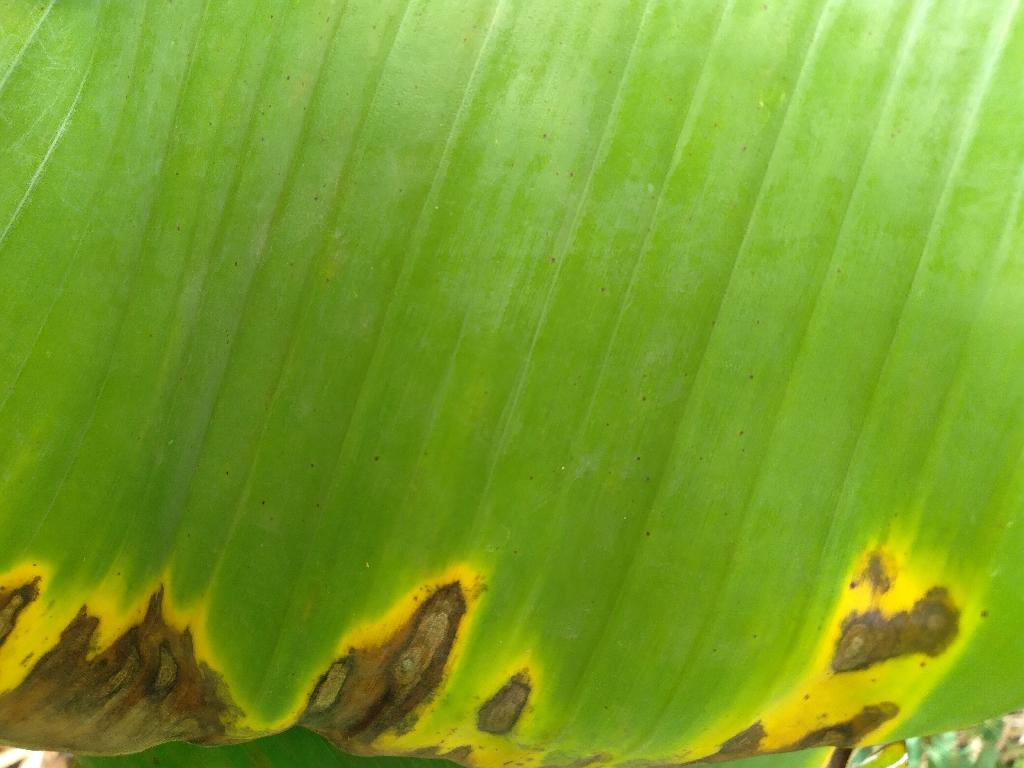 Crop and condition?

banana, black sigatoka
